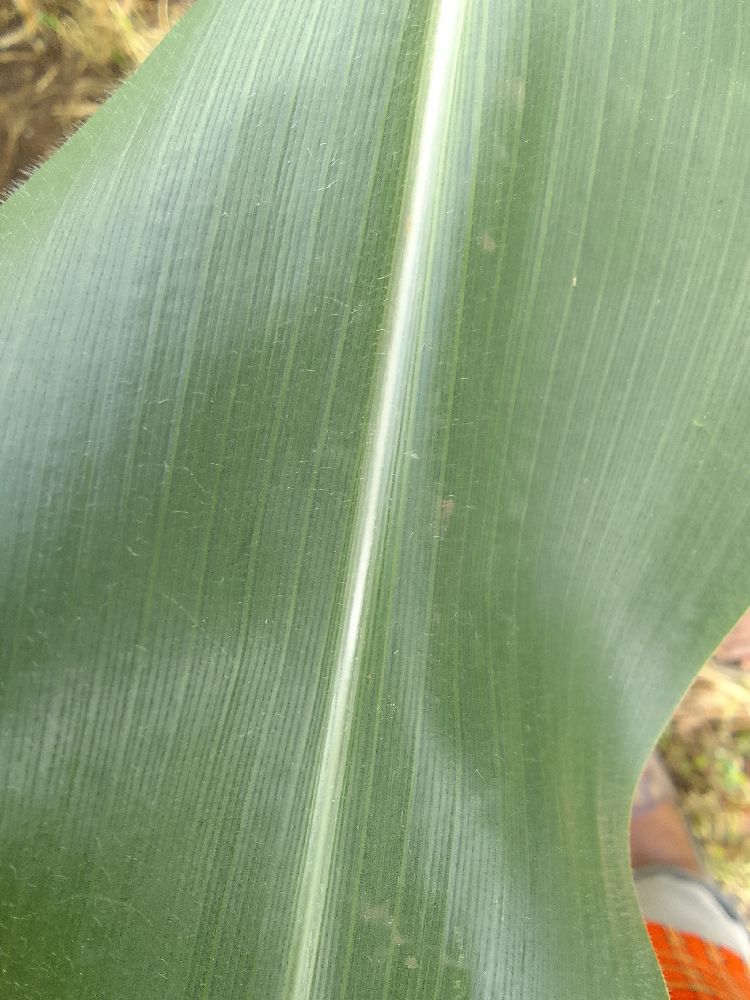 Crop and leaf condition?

maize, healthy
